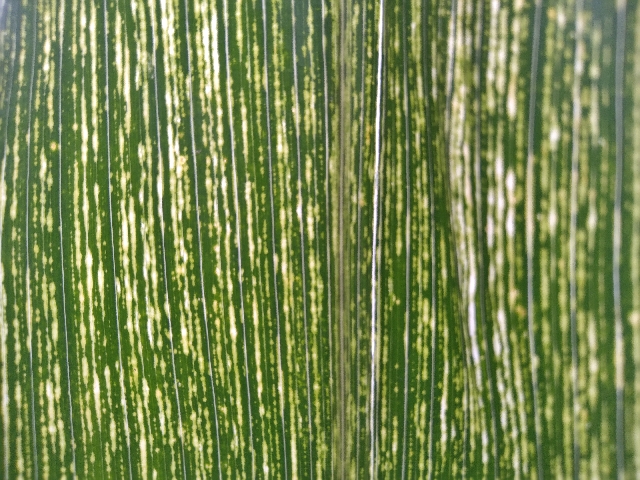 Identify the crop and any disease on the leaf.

maize, maize streak virus
